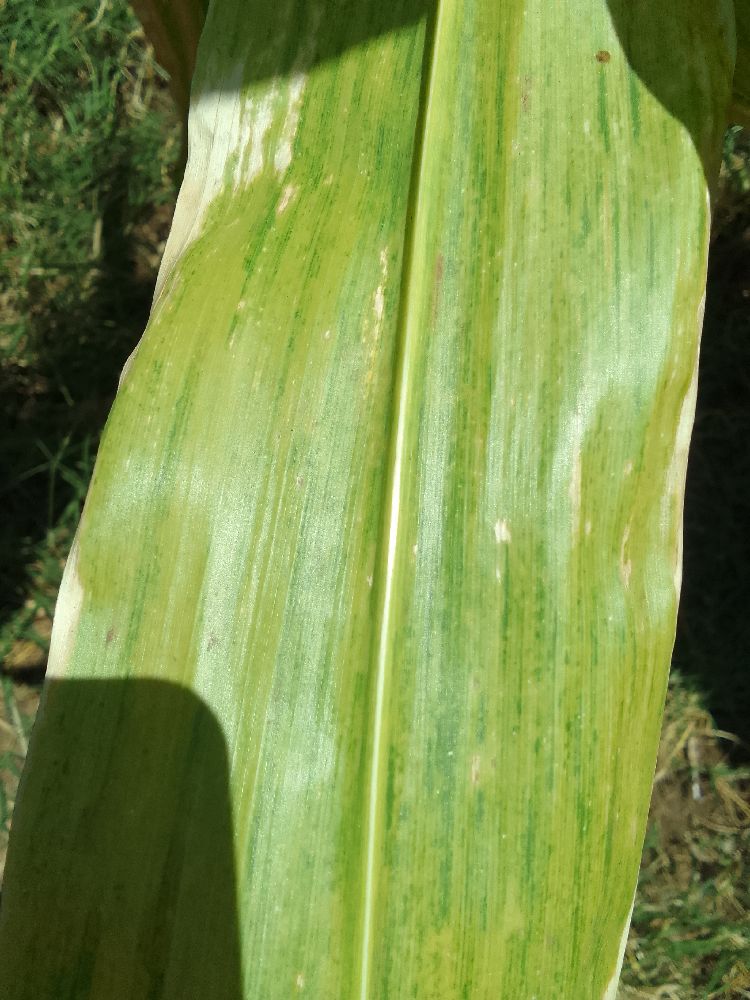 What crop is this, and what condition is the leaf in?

maize, maize lethal necrosis
